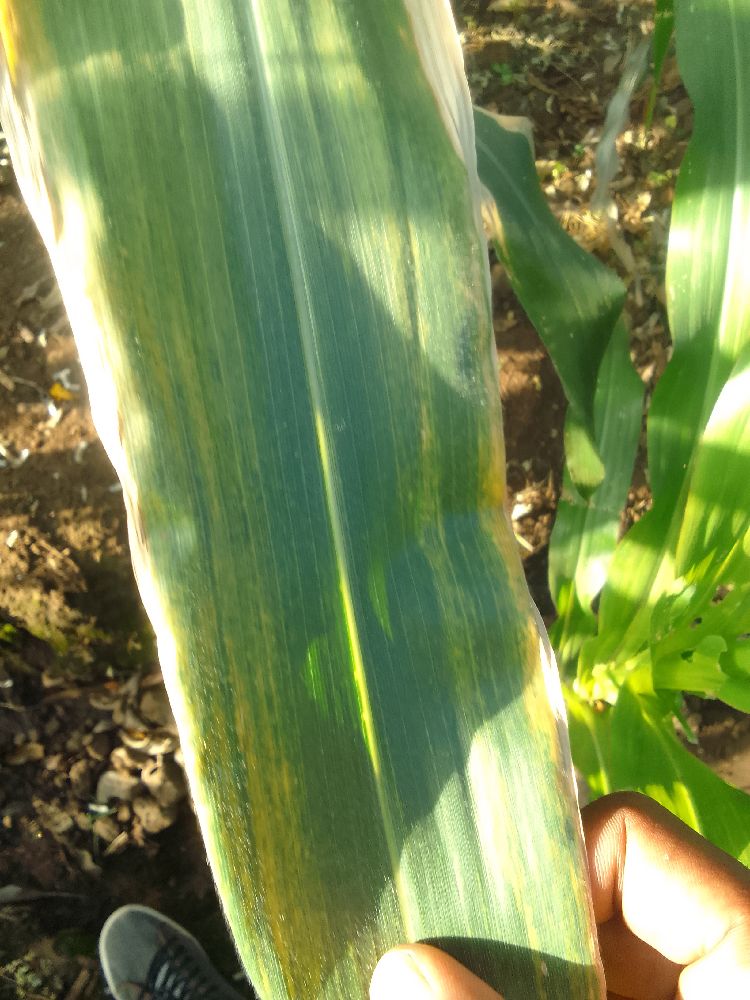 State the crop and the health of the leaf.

maize, maize lethal necrosis
